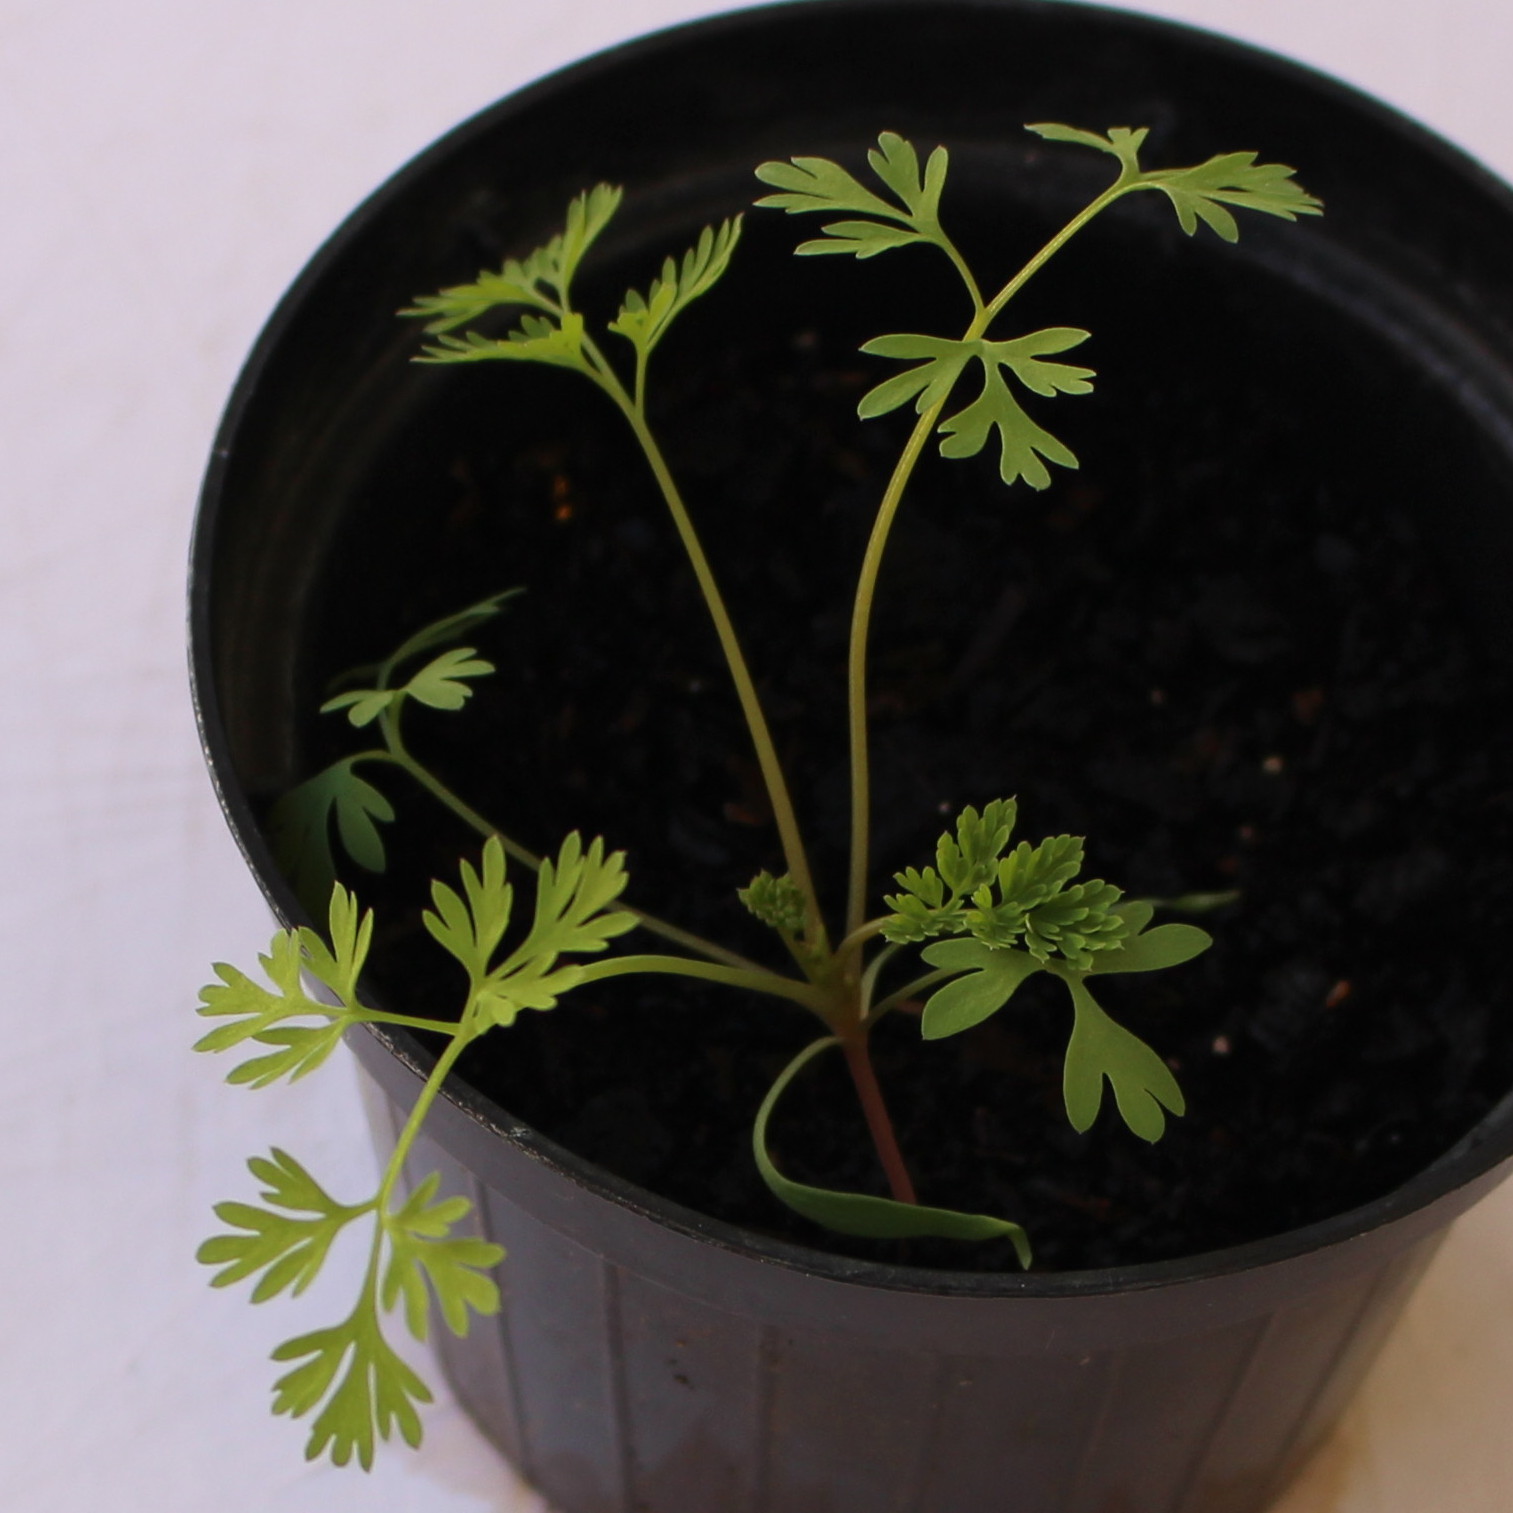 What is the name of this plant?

Fumaria officinalis
